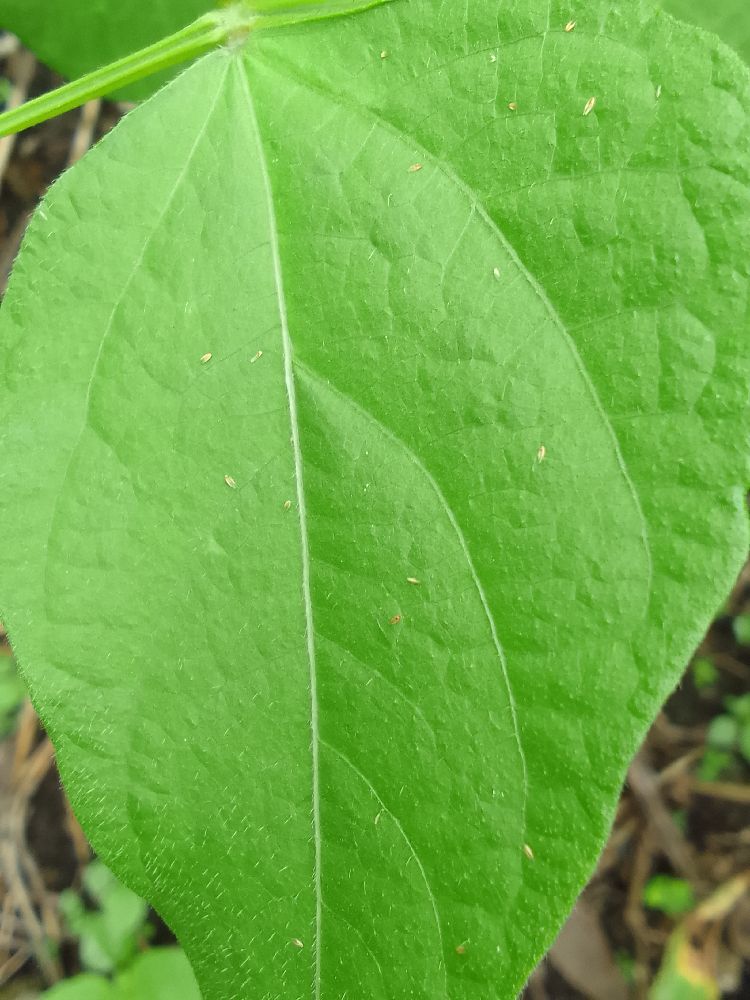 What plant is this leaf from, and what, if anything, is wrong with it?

common bean, healthy
